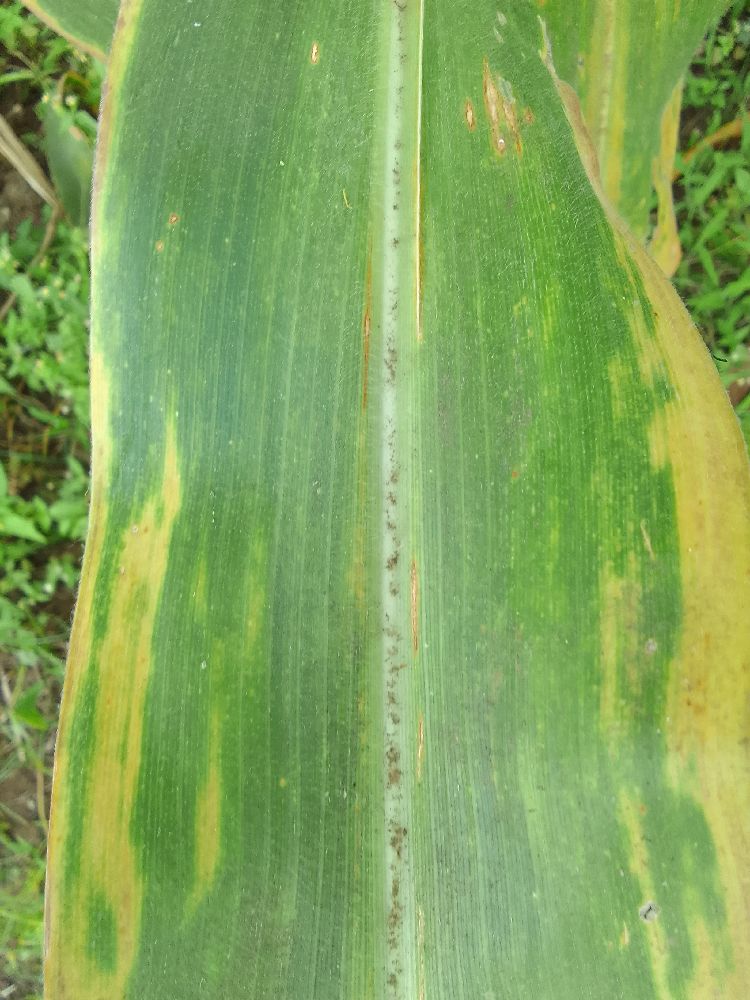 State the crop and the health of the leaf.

maize, maize lethal necrosis
